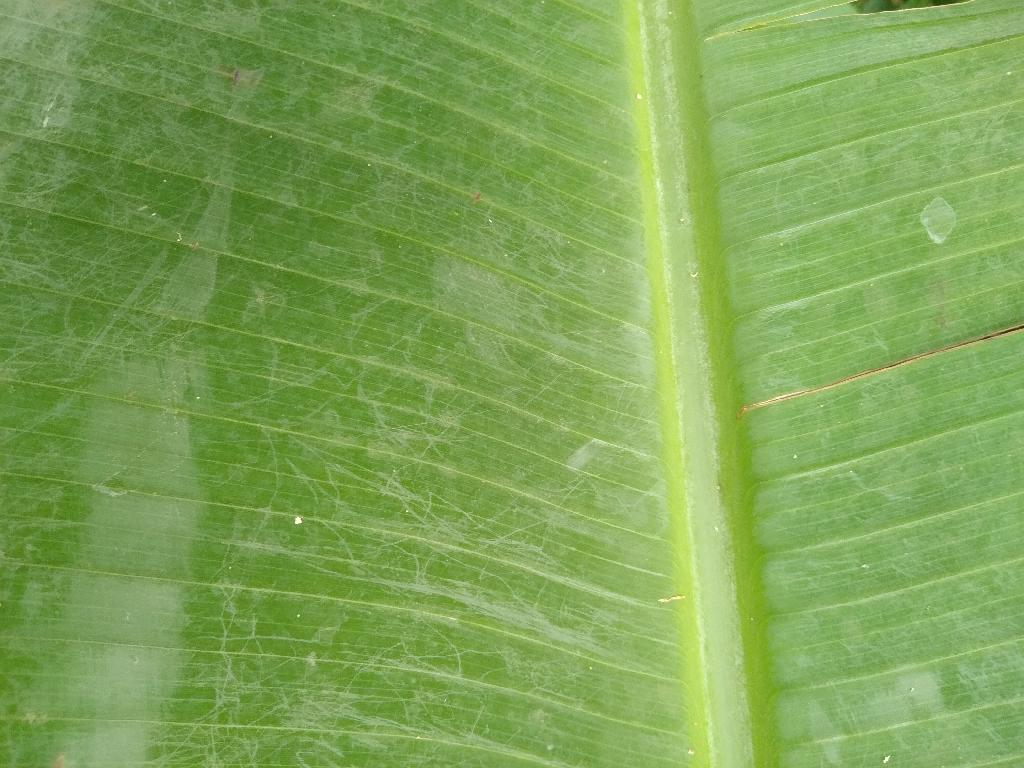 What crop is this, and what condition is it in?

banana, healthy
